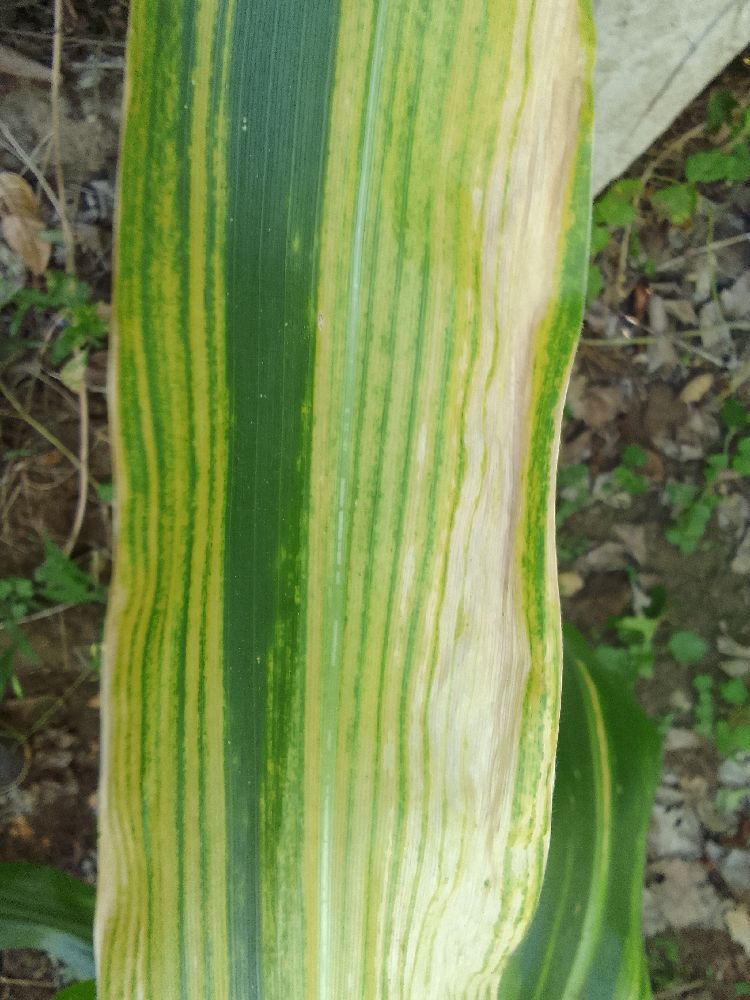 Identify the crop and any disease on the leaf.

maize, maize lethal necrosis
